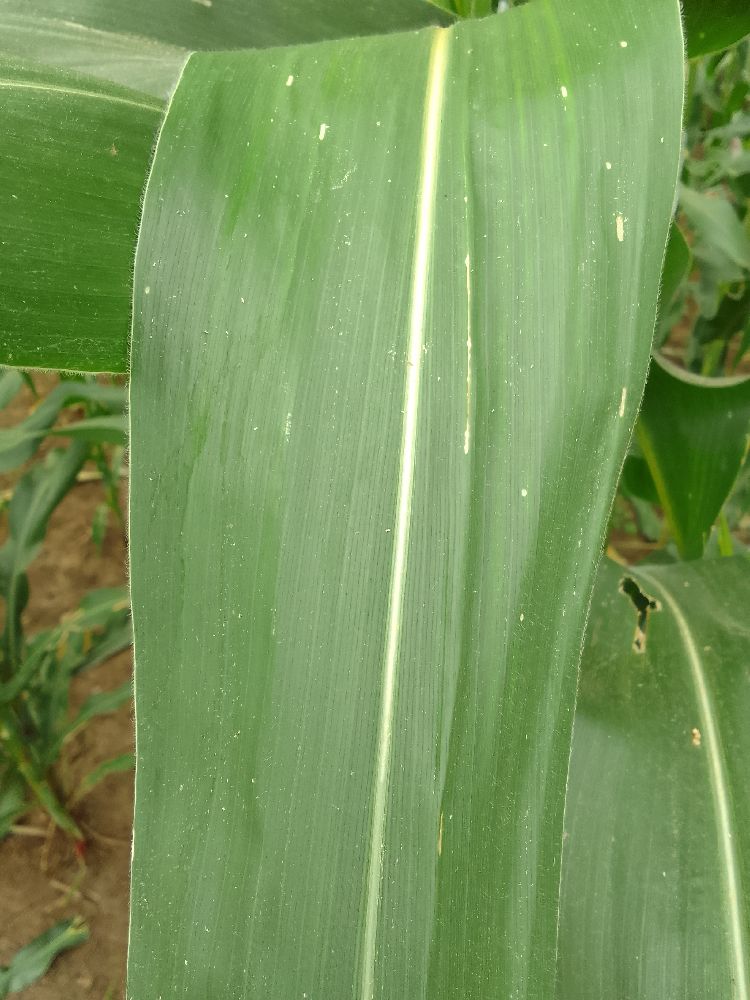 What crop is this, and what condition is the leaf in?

maize, healthy
